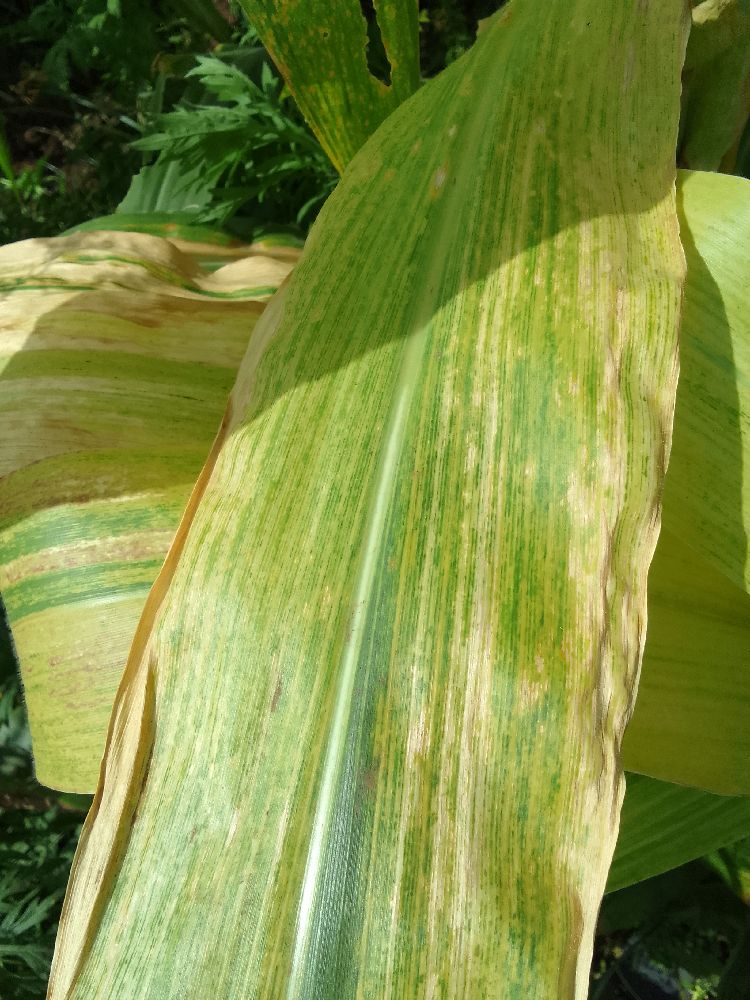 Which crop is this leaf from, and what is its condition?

maize, maize lethal necrosis
